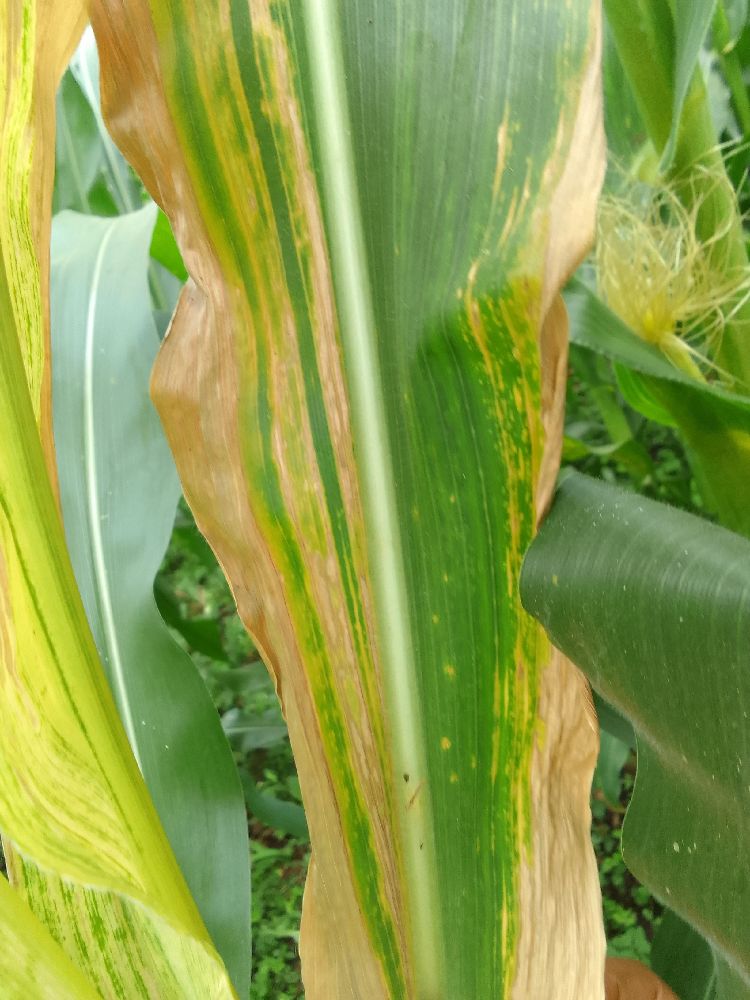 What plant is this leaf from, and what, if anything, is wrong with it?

maize, maize lethal necrosis
